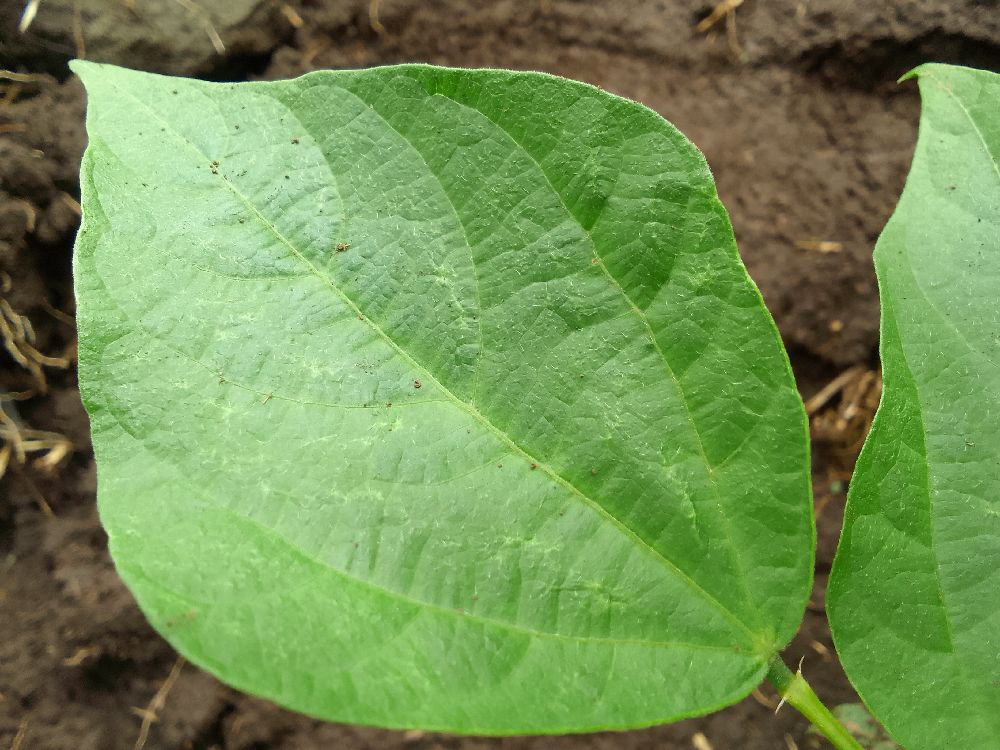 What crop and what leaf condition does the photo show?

common bean, healthy
